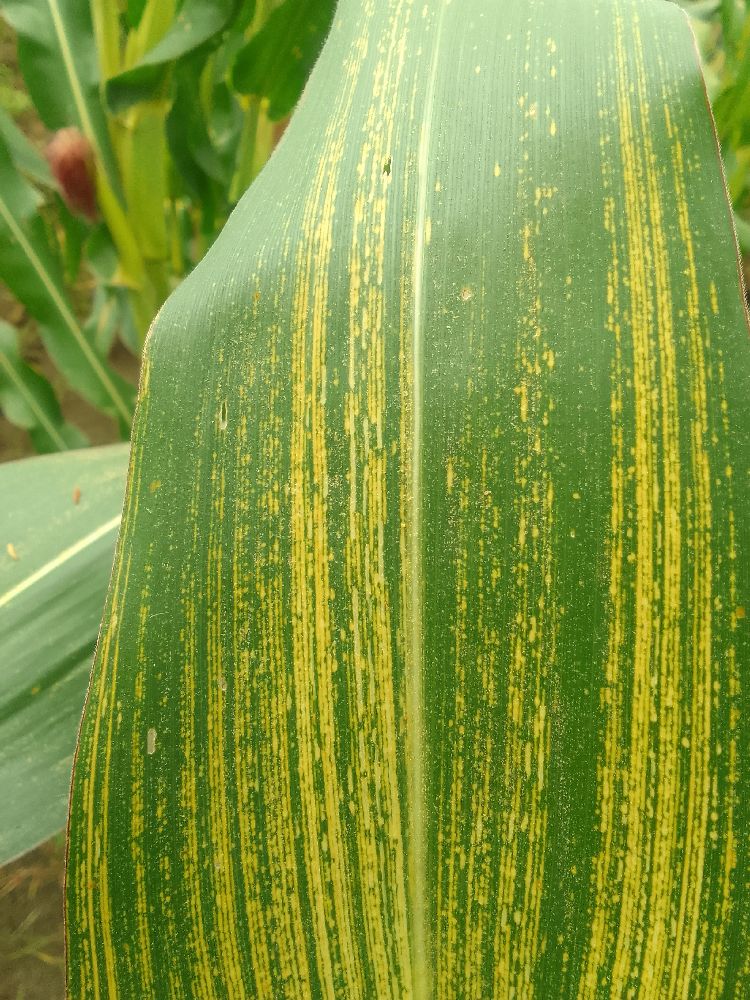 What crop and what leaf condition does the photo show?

maize, maize streak virus
